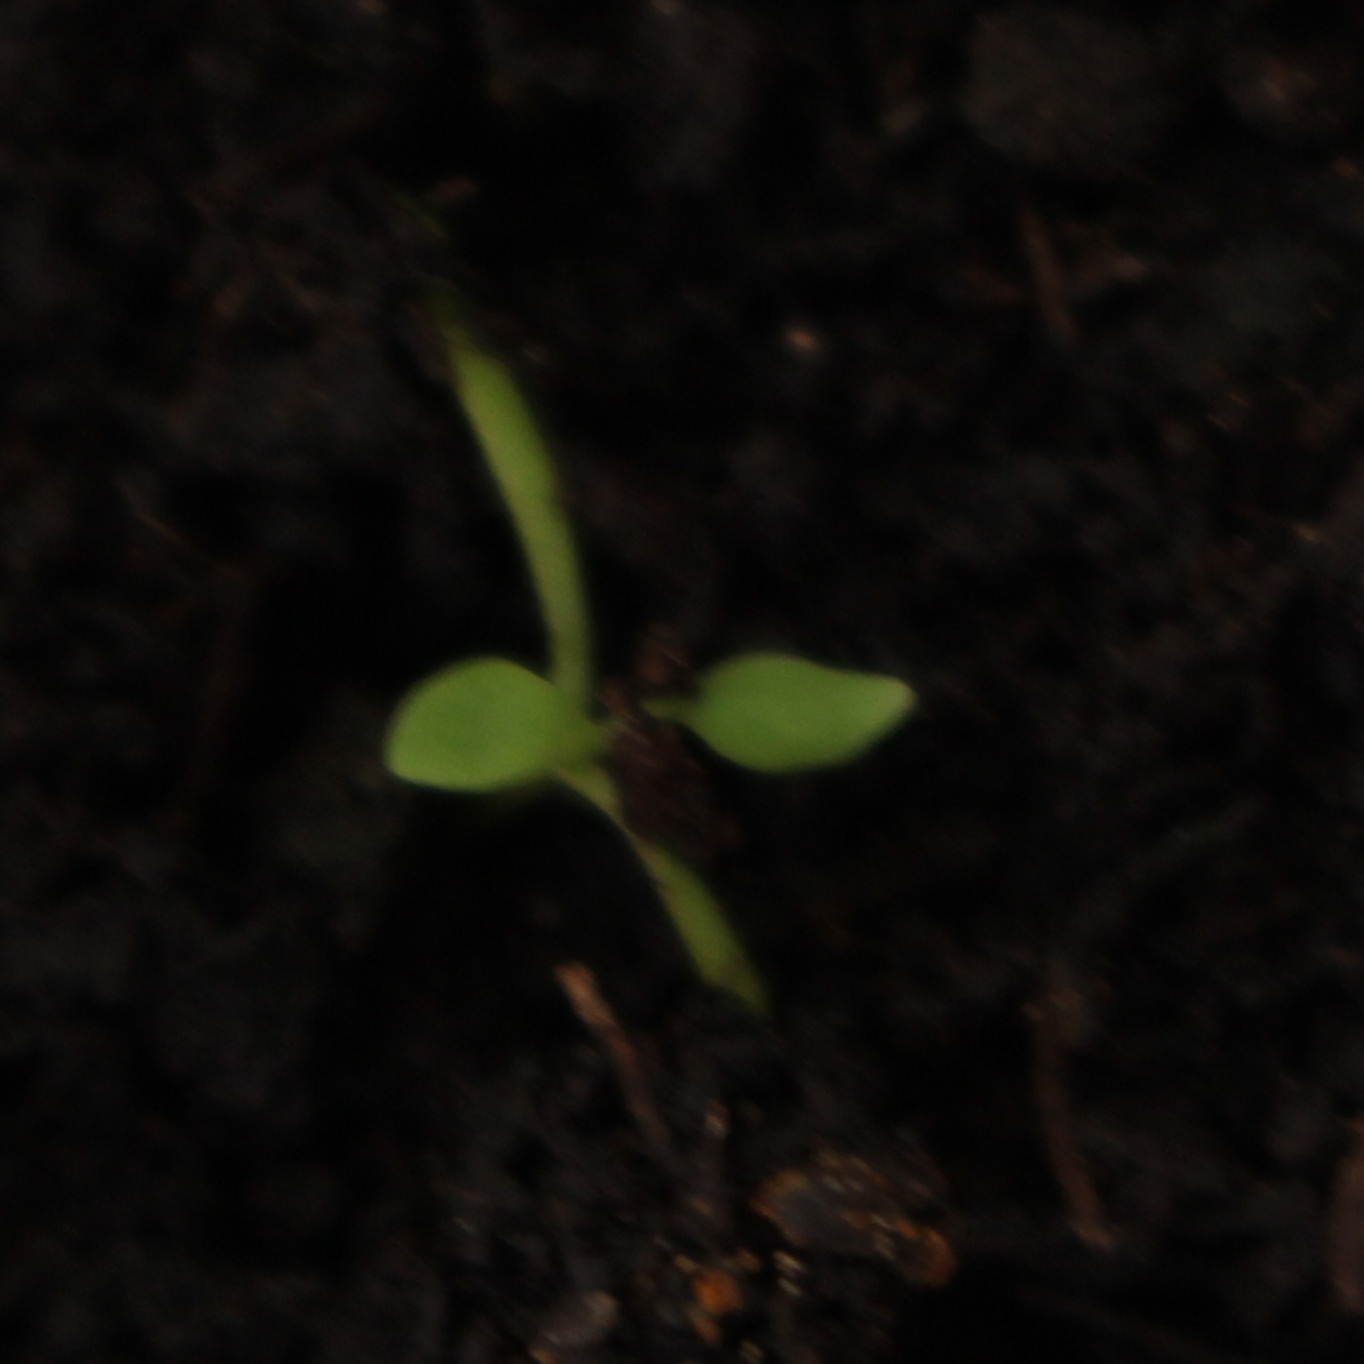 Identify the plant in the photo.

Papaver rhoeas
